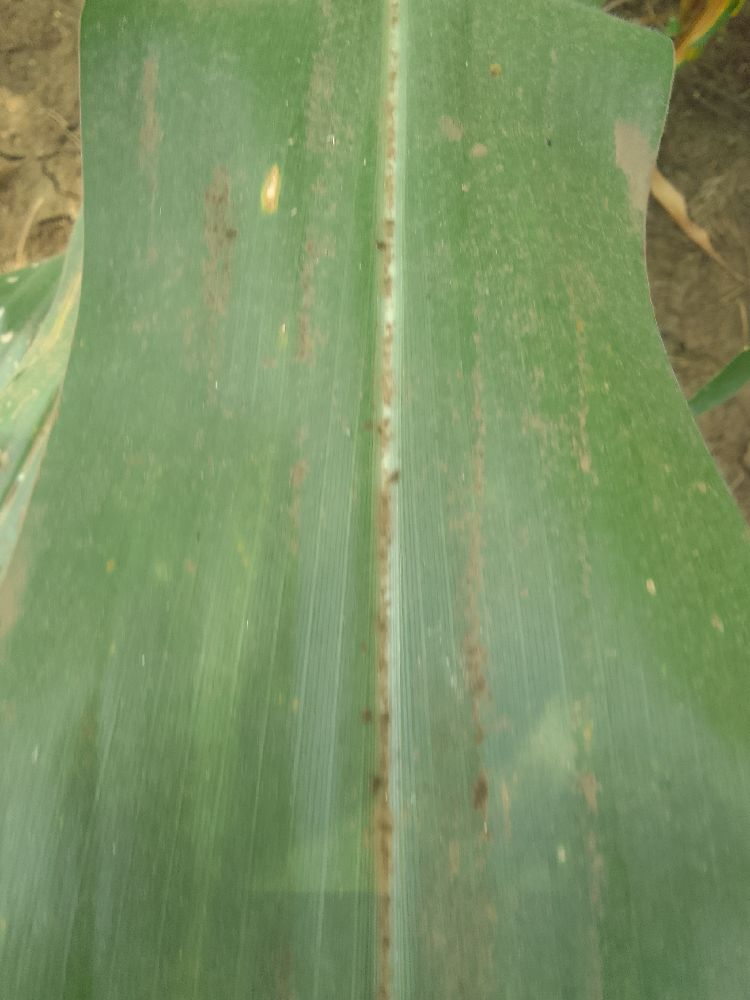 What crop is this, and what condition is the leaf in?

maize, healthy
